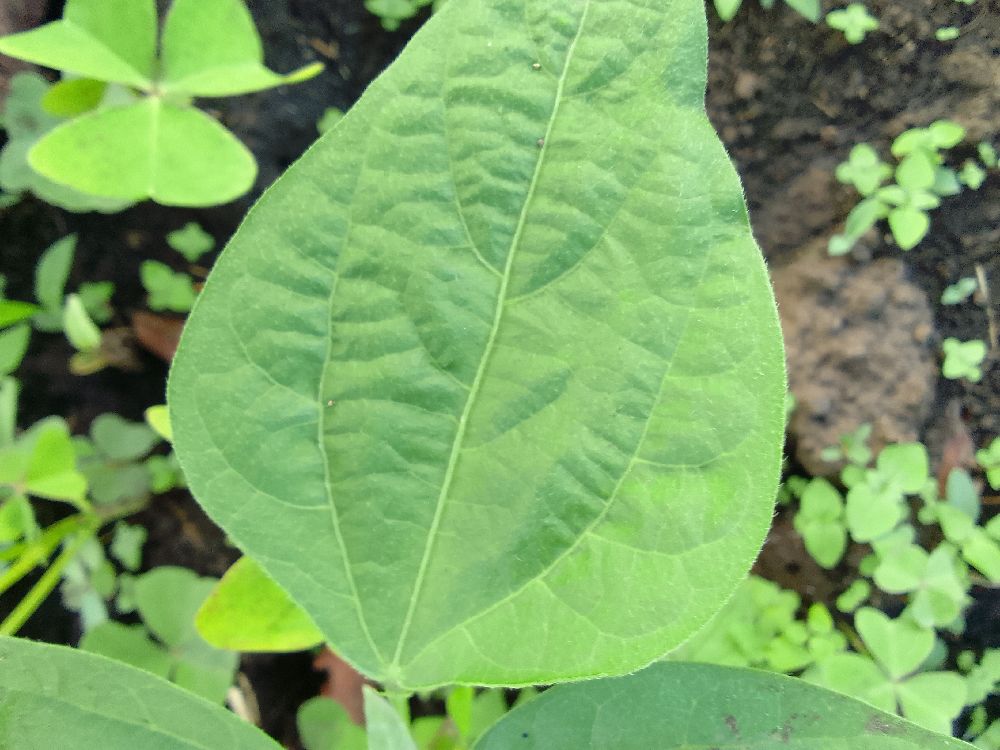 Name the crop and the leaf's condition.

common bean, healthy
